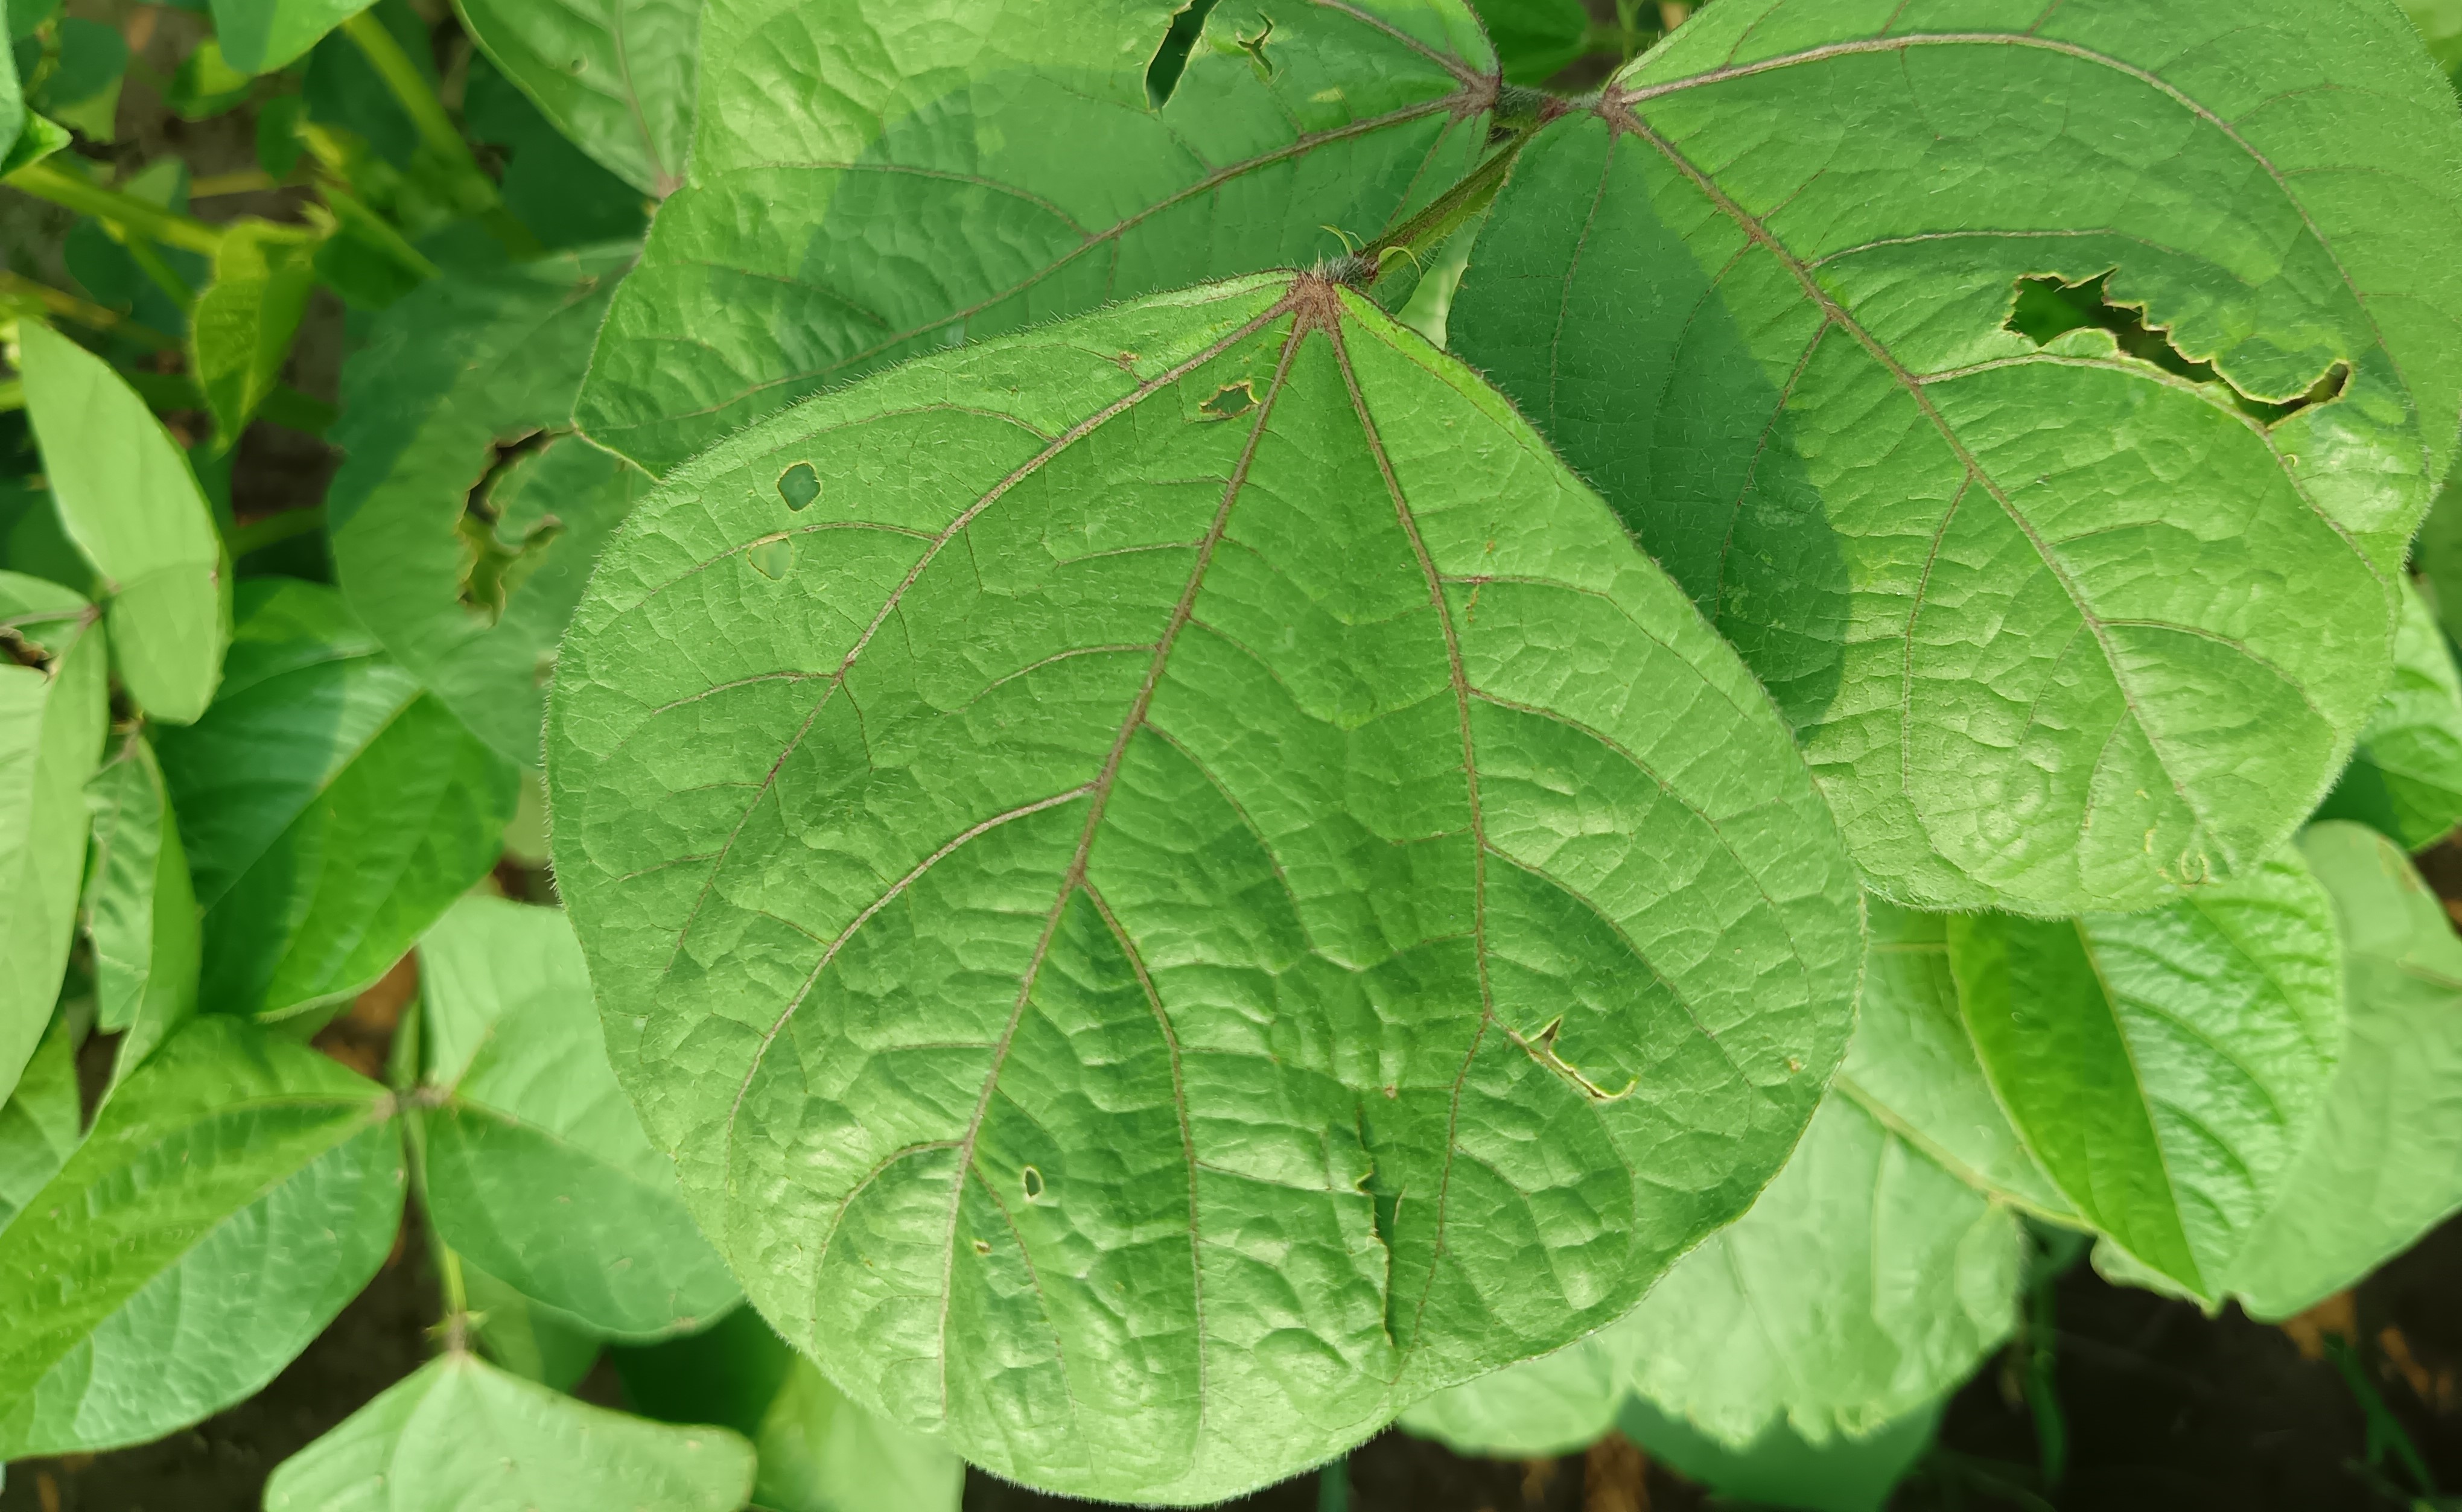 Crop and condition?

mungbean, healthy
